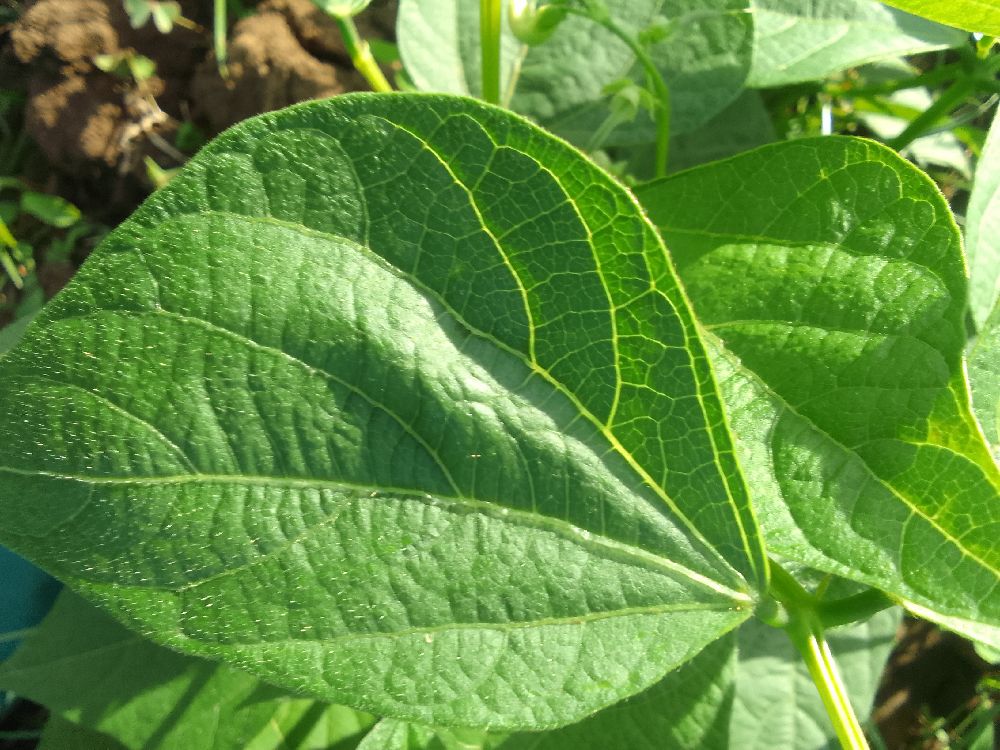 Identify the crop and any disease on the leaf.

common bean, healthy
